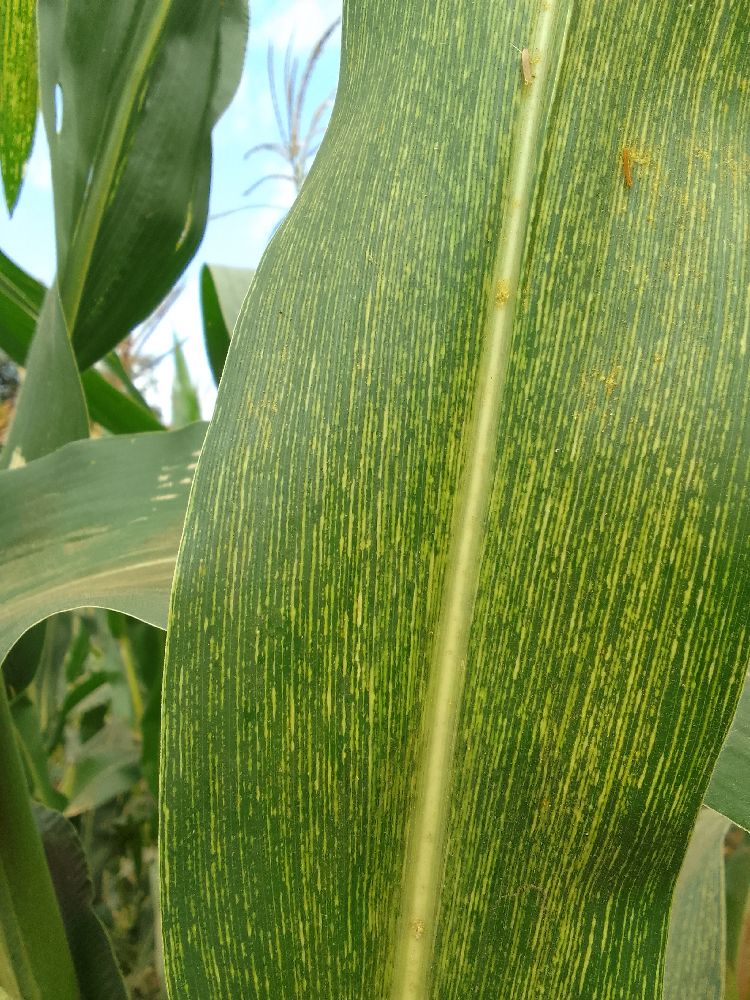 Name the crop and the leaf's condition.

maize, maize streak virus
